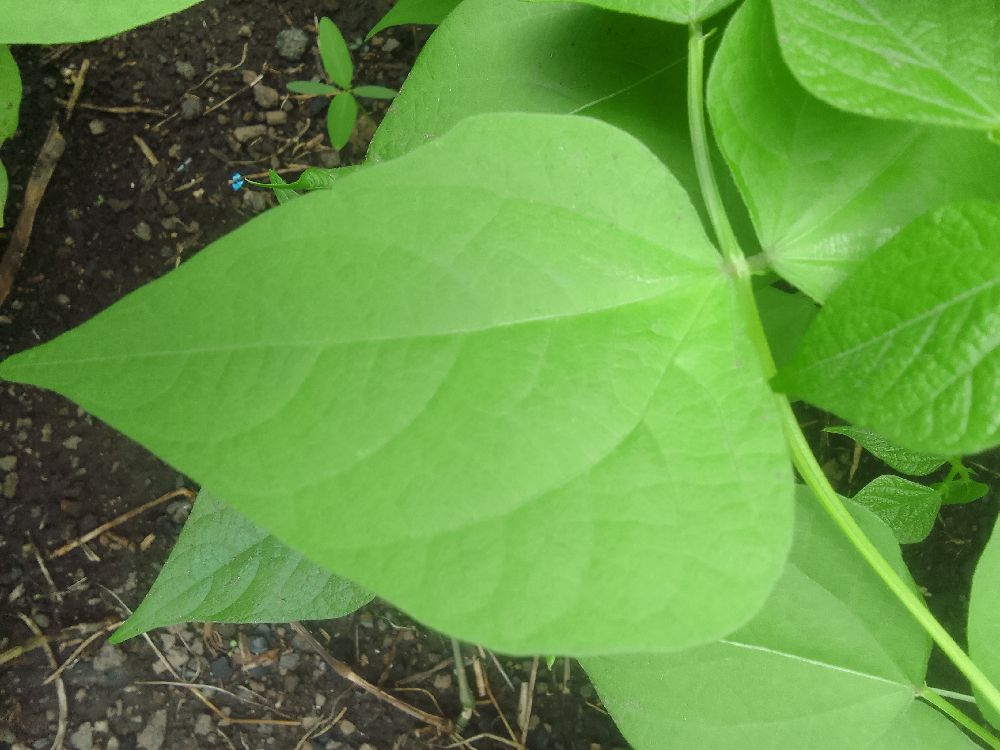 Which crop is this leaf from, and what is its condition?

common bean, healthy
